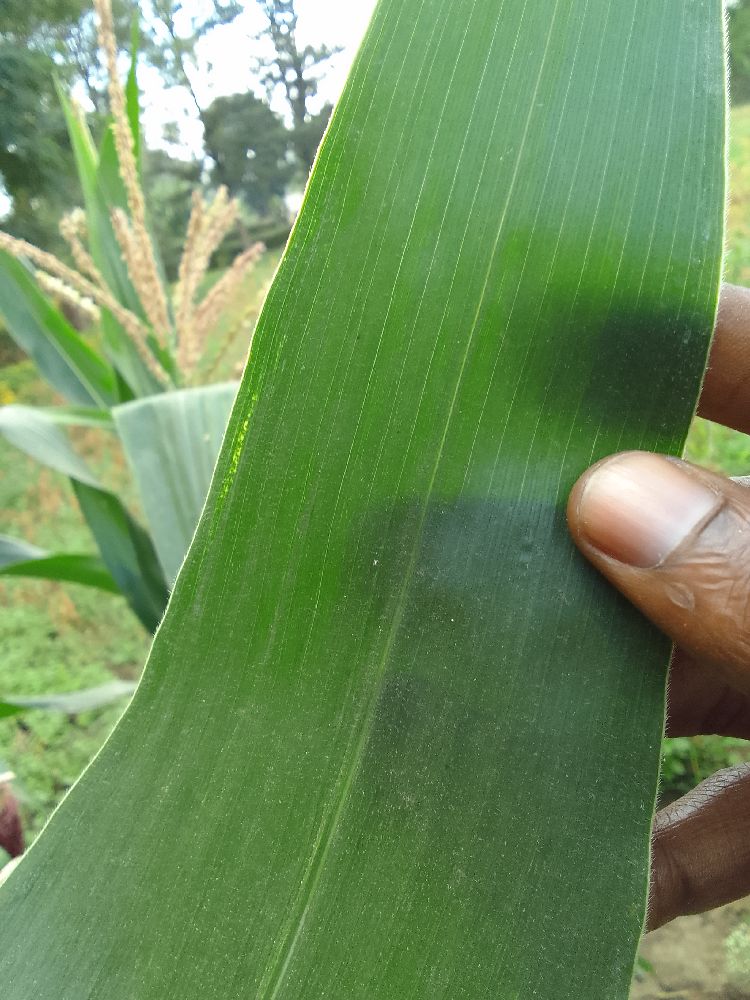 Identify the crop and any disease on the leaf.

maize, healthy
